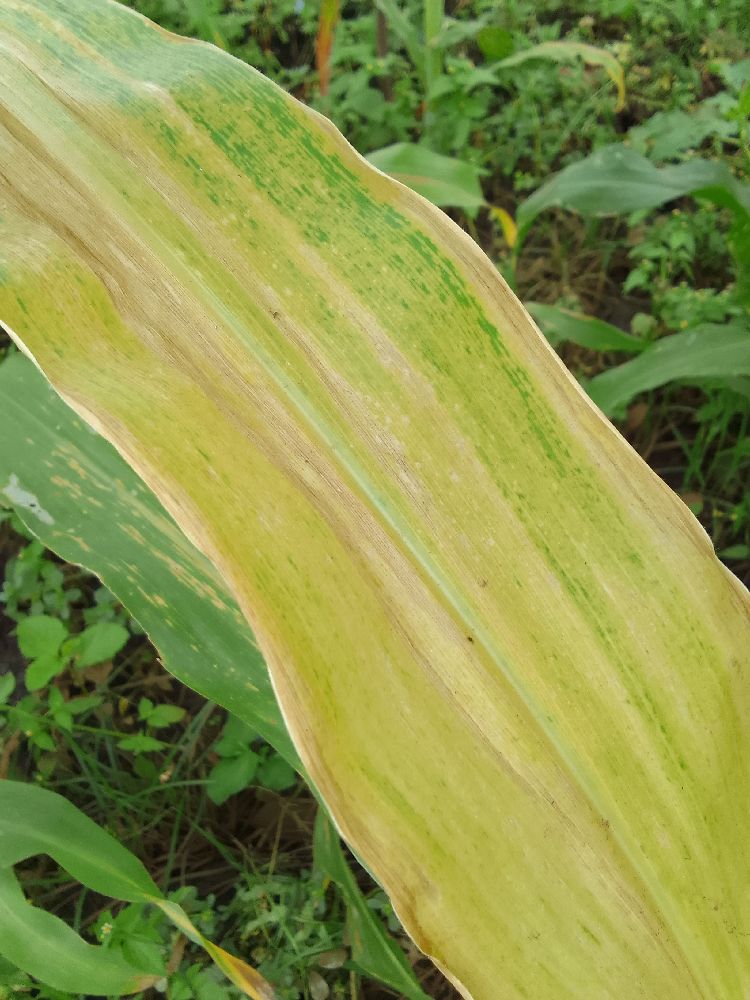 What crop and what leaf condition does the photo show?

maize, maize lethal necrosis
